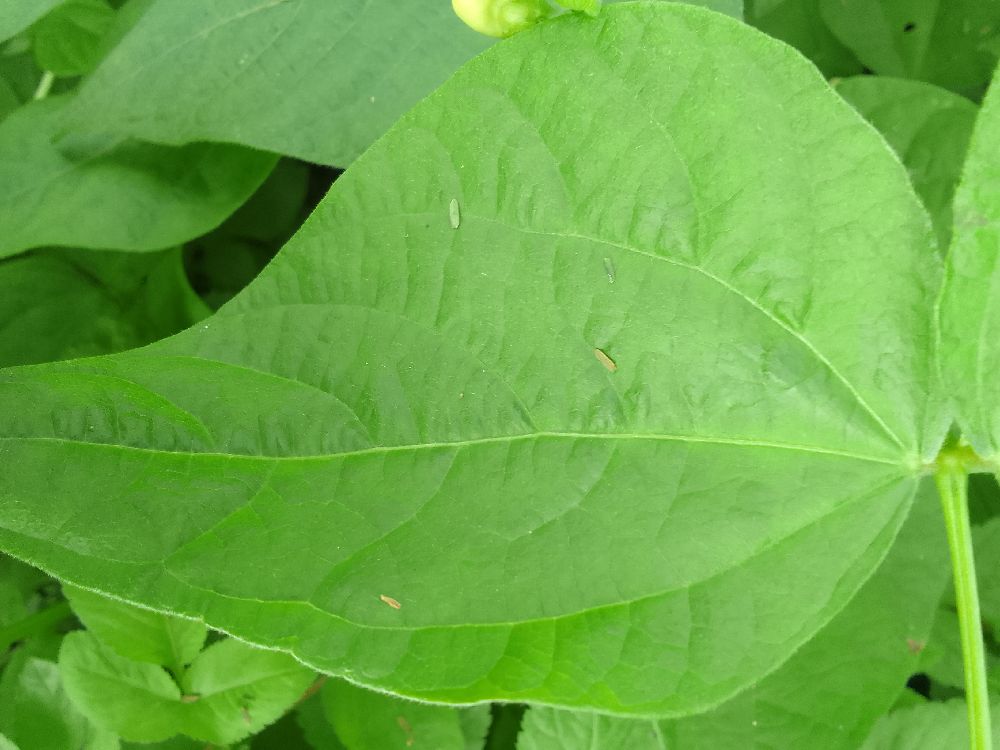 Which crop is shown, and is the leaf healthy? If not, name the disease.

common bean, healthy
